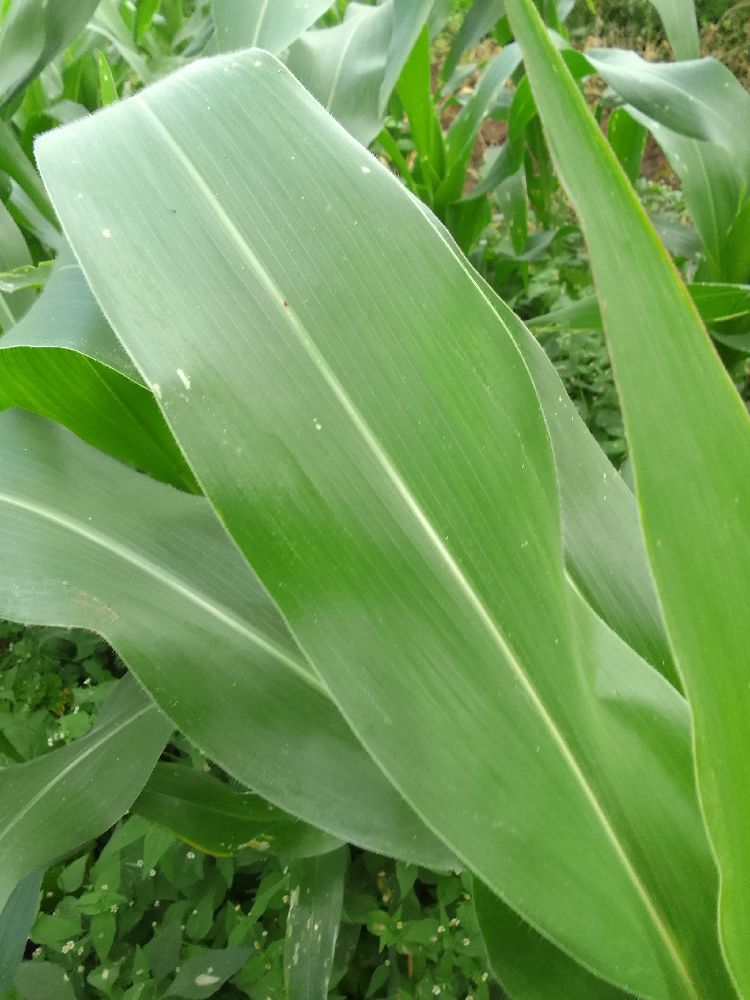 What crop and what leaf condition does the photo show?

maize, healthy
